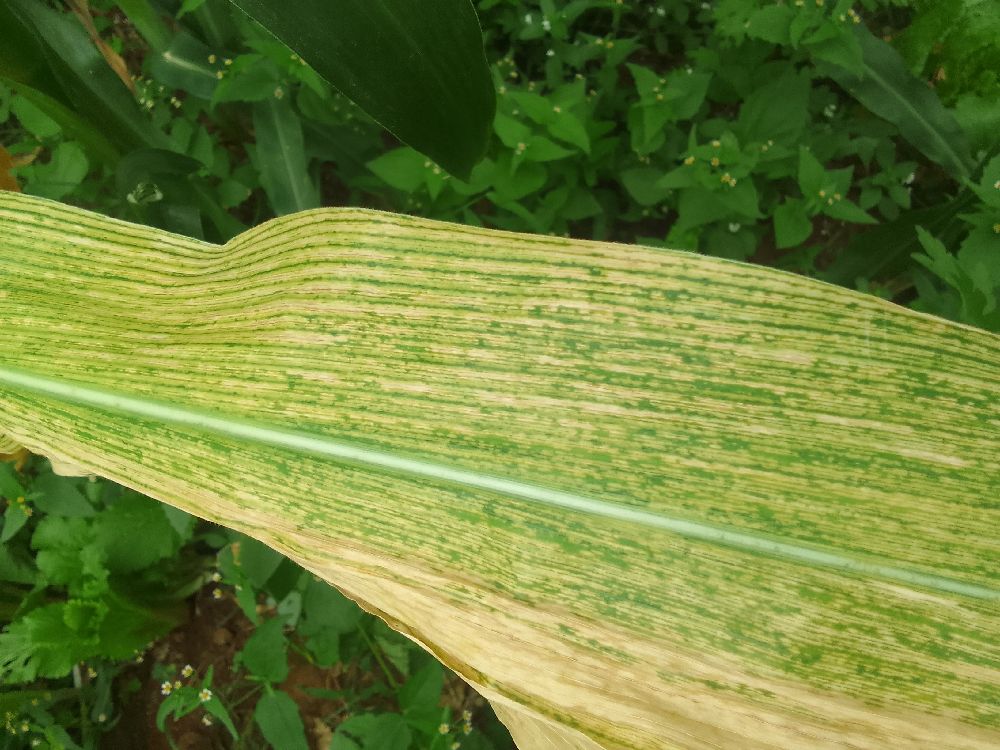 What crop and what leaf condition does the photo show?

maize, maize lethal necrosis
